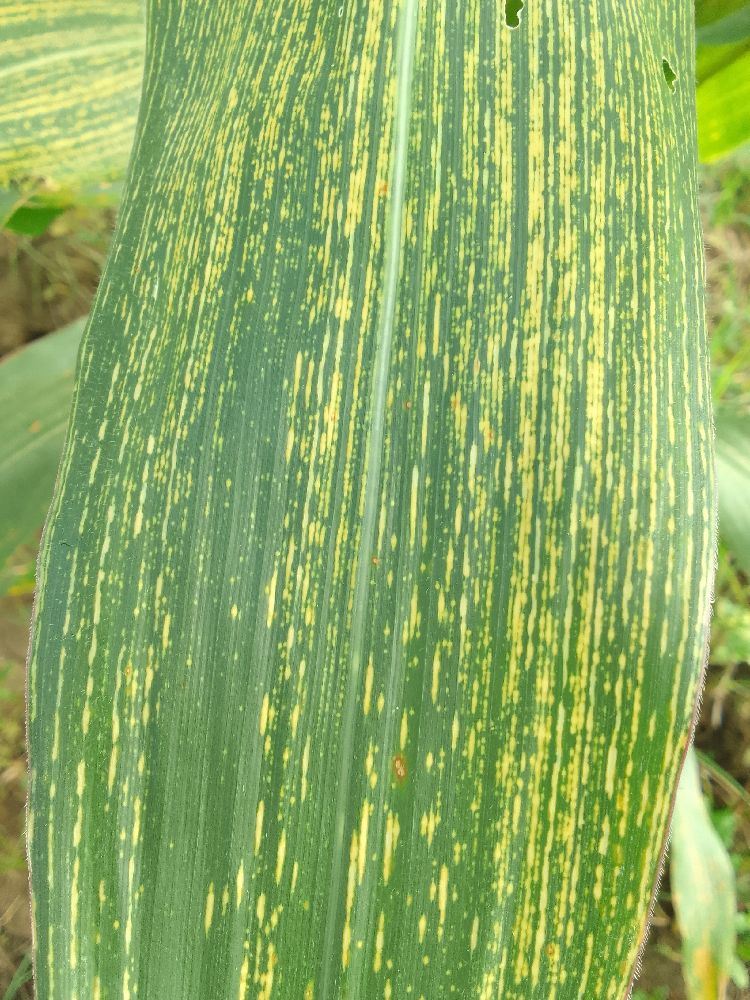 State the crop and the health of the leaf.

maize, maize streak virus
